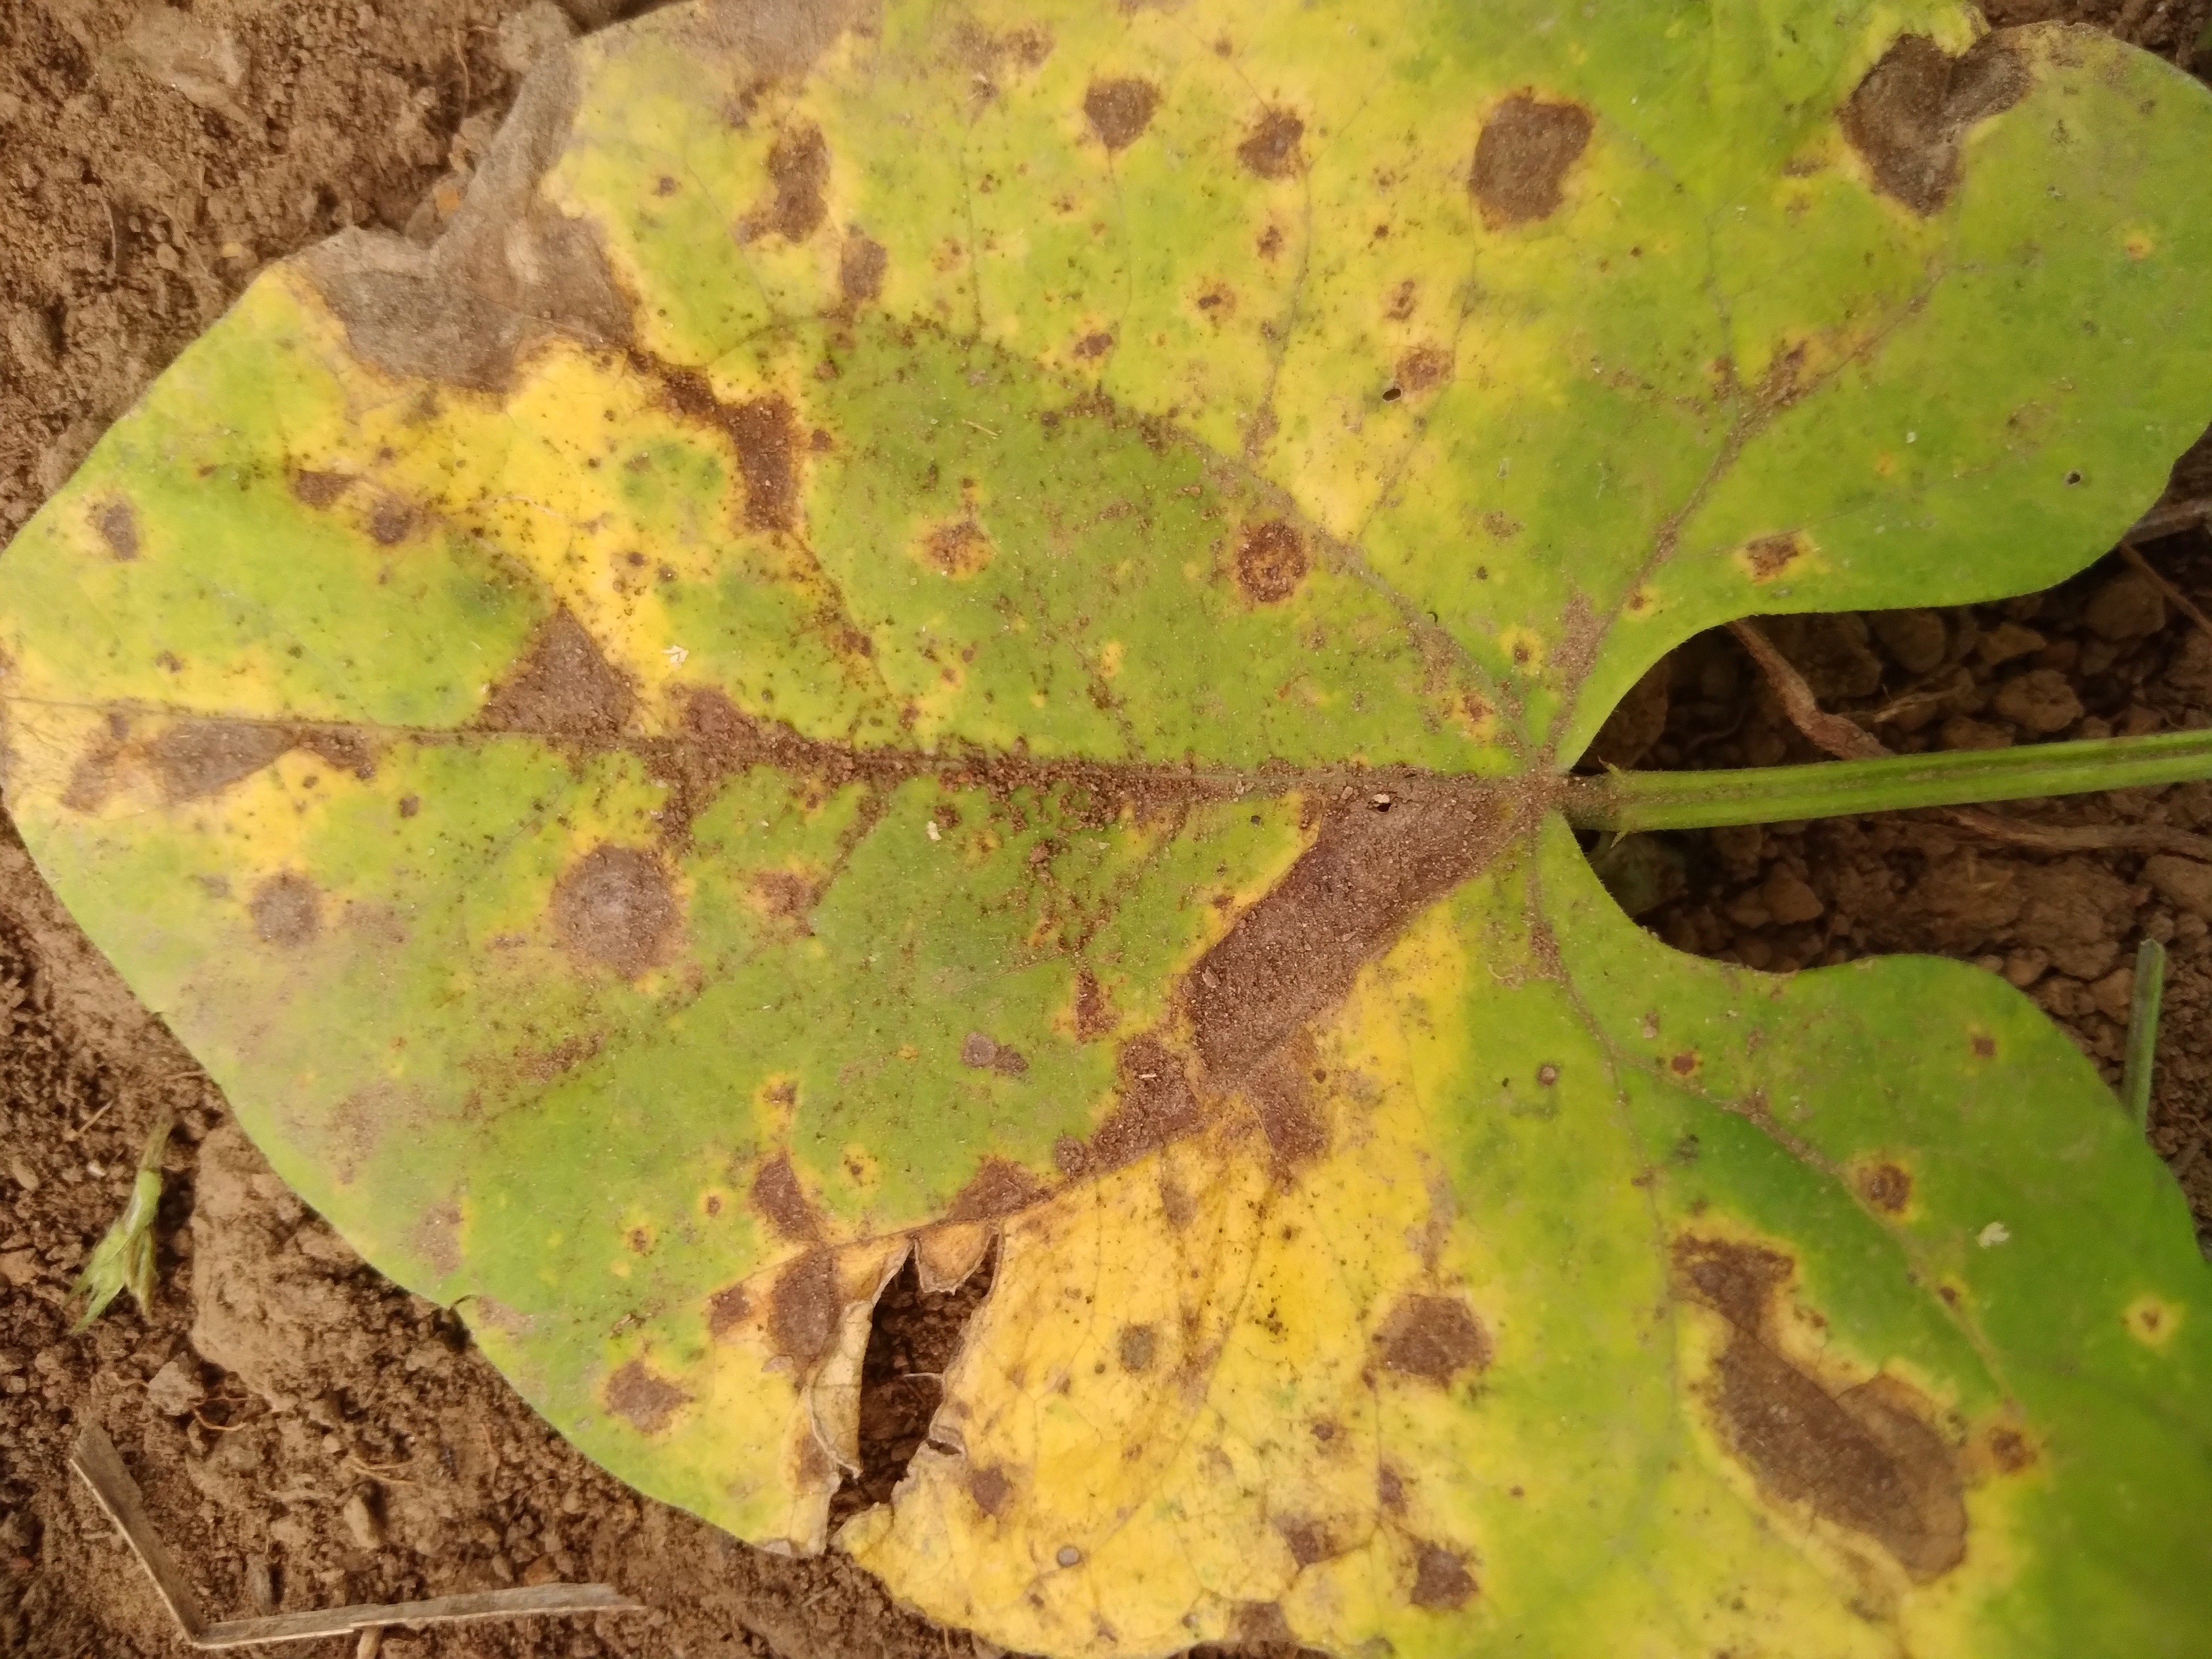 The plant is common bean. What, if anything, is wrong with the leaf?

rust
